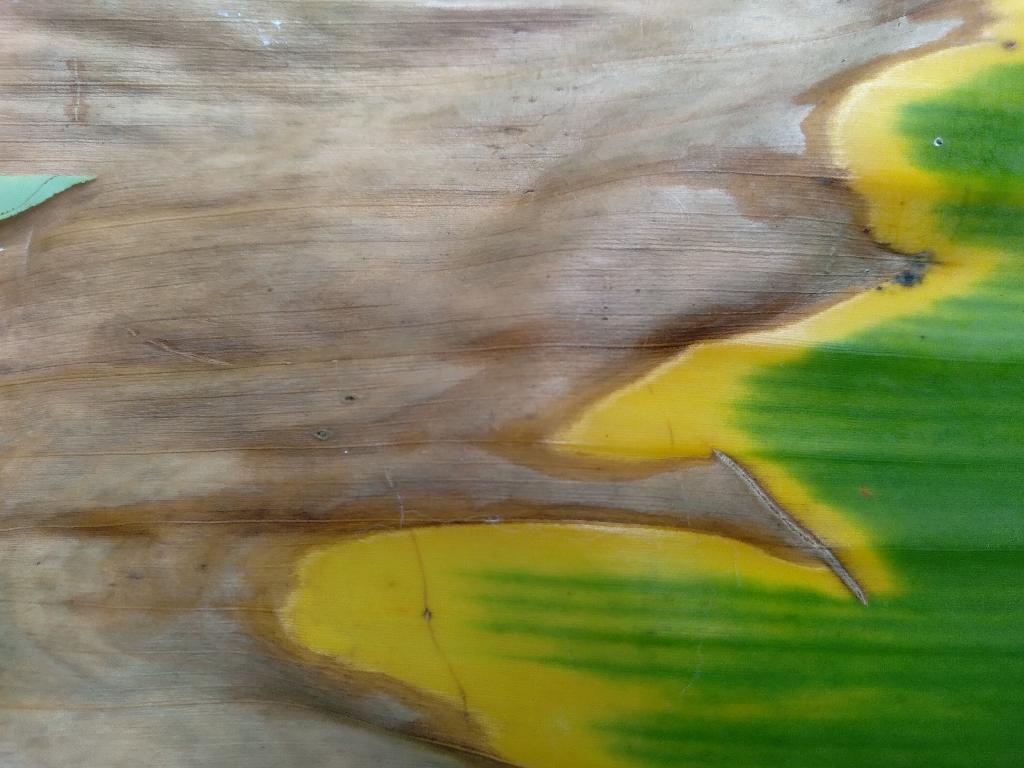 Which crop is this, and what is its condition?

banana, fusarium wilt race 1
